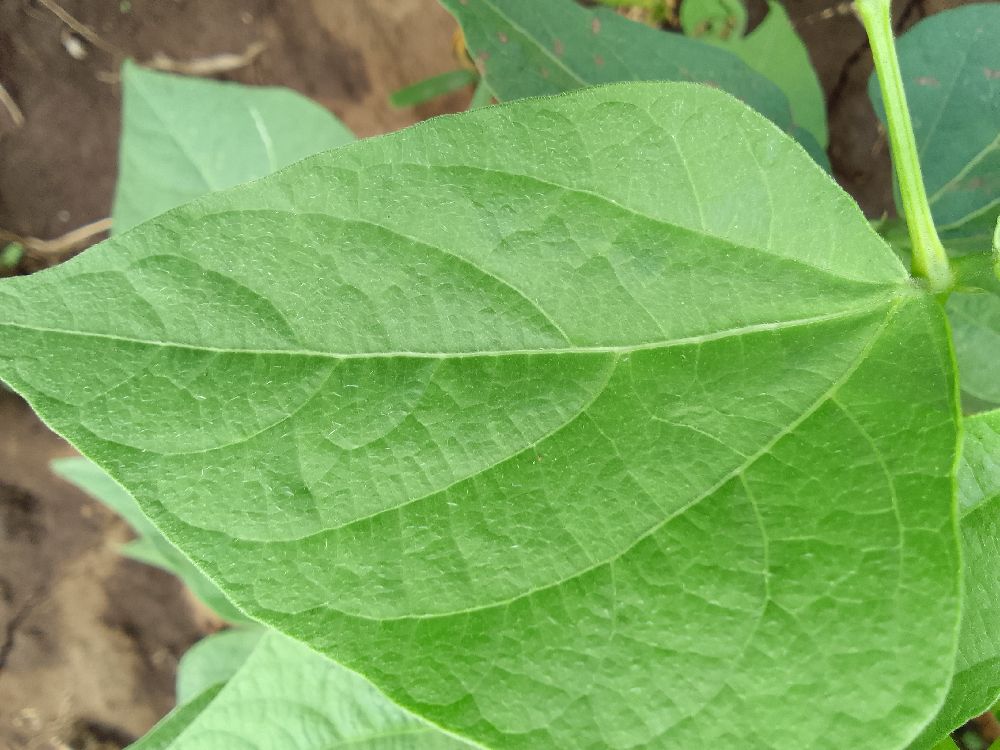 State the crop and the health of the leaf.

common bean, healthy
